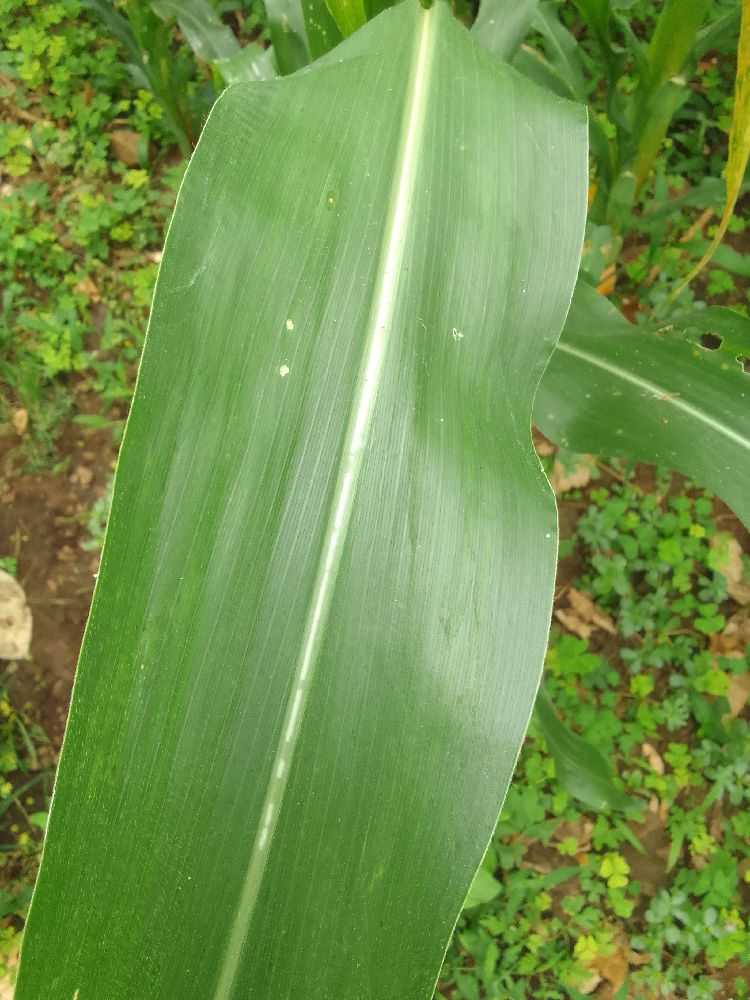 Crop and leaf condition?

maize, healthy
